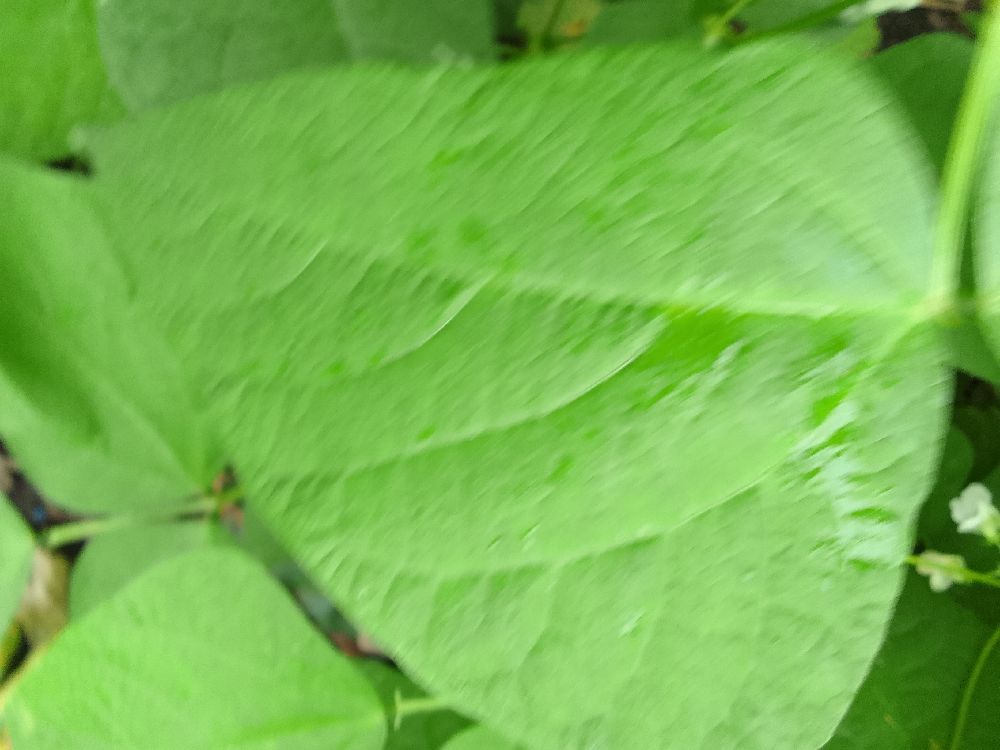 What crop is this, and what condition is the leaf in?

common bean, healthy
